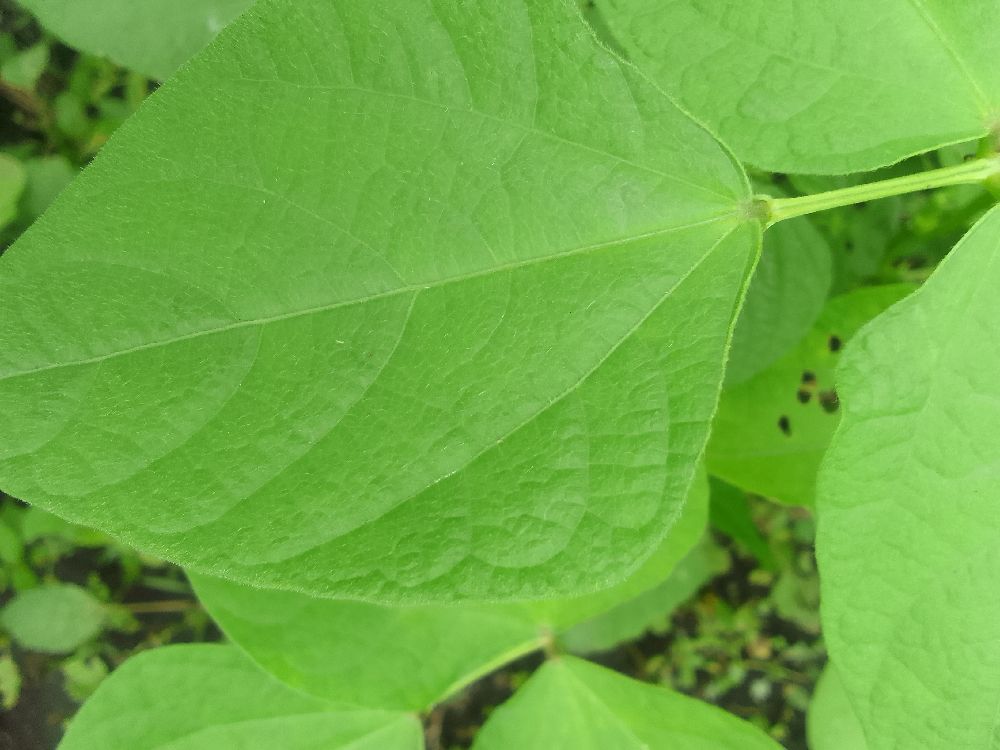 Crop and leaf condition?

common bean, healthy
